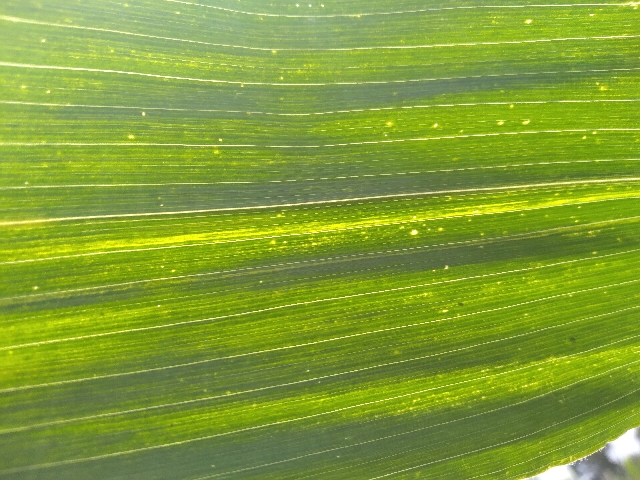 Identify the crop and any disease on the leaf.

maize, maize lethal necrosis
